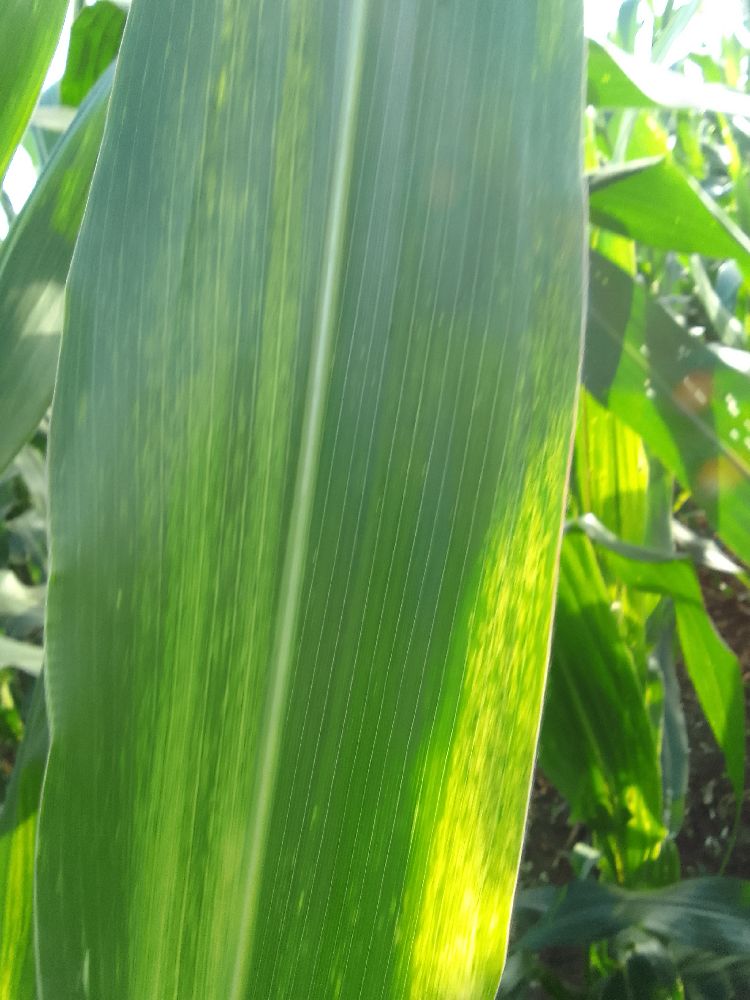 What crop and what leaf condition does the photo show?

maize, maize lethal necrosis
